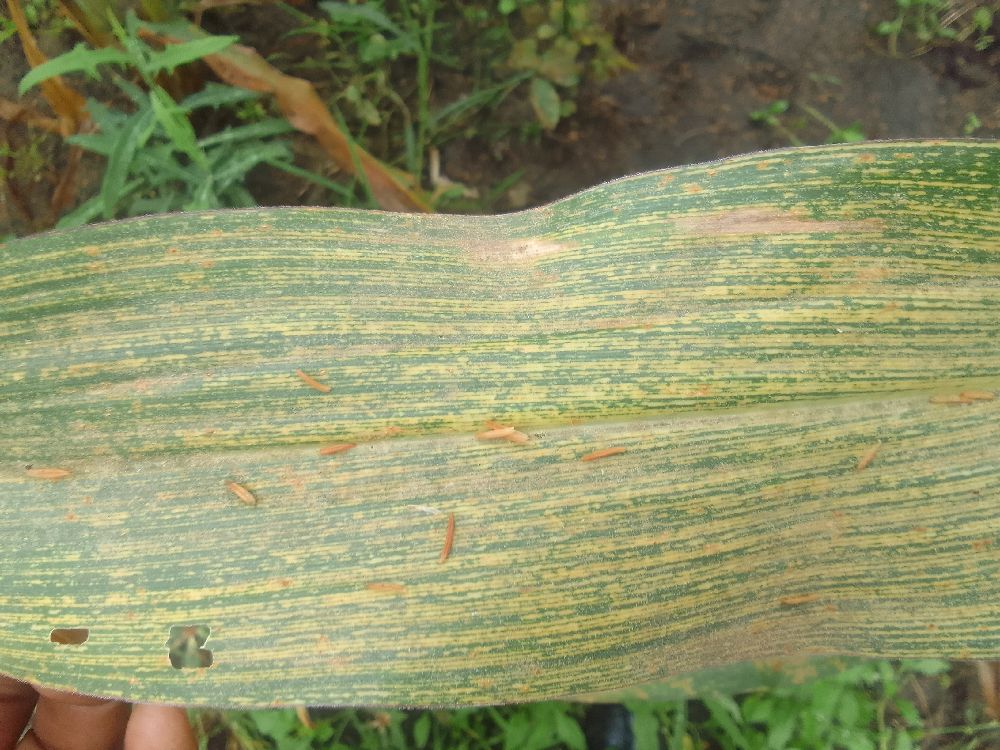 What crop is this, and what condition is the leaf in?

maize, maize streak virus
